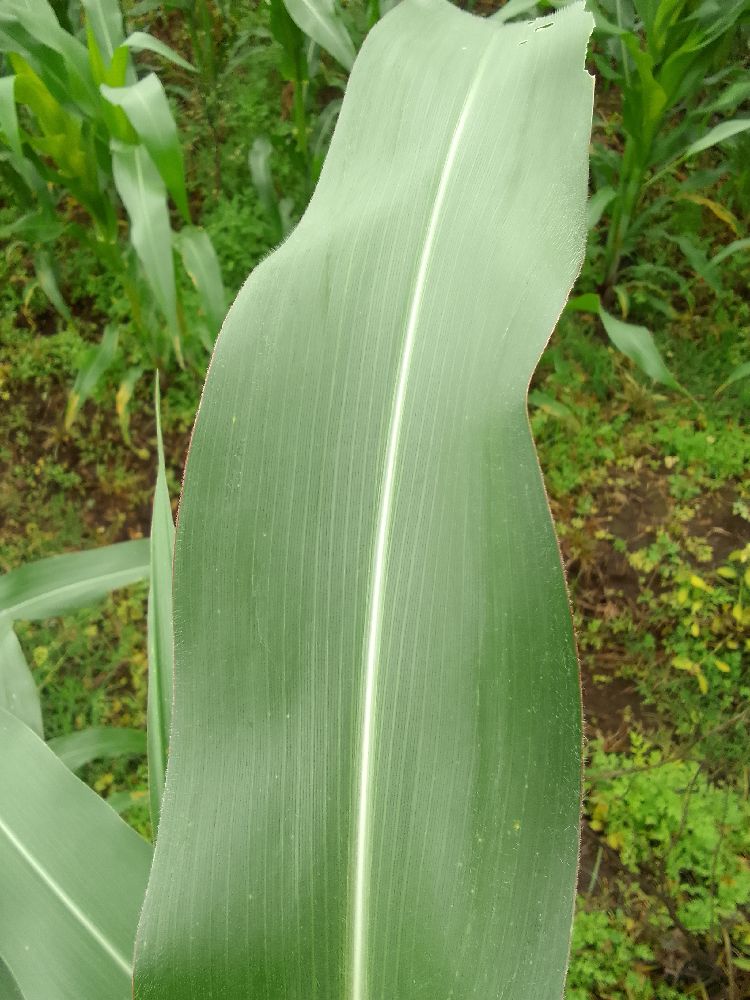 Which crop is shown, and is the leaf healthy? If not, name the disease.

maize, healthy
